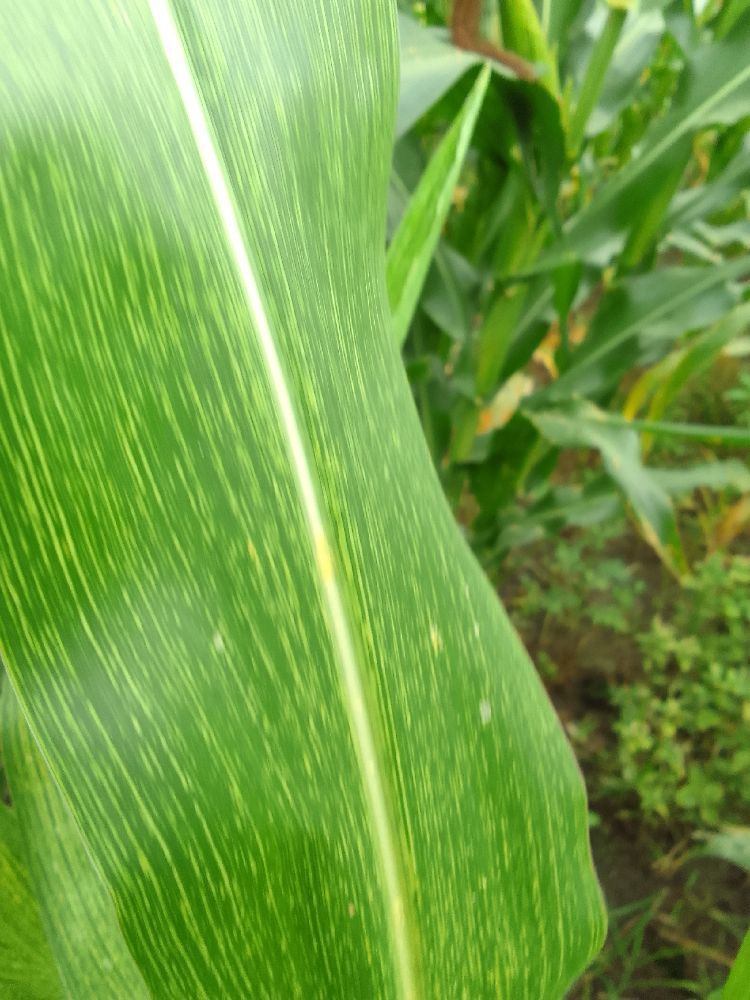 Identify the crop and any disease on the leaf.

maize, maize streak virus
